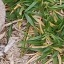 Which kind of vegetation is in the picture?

grass
